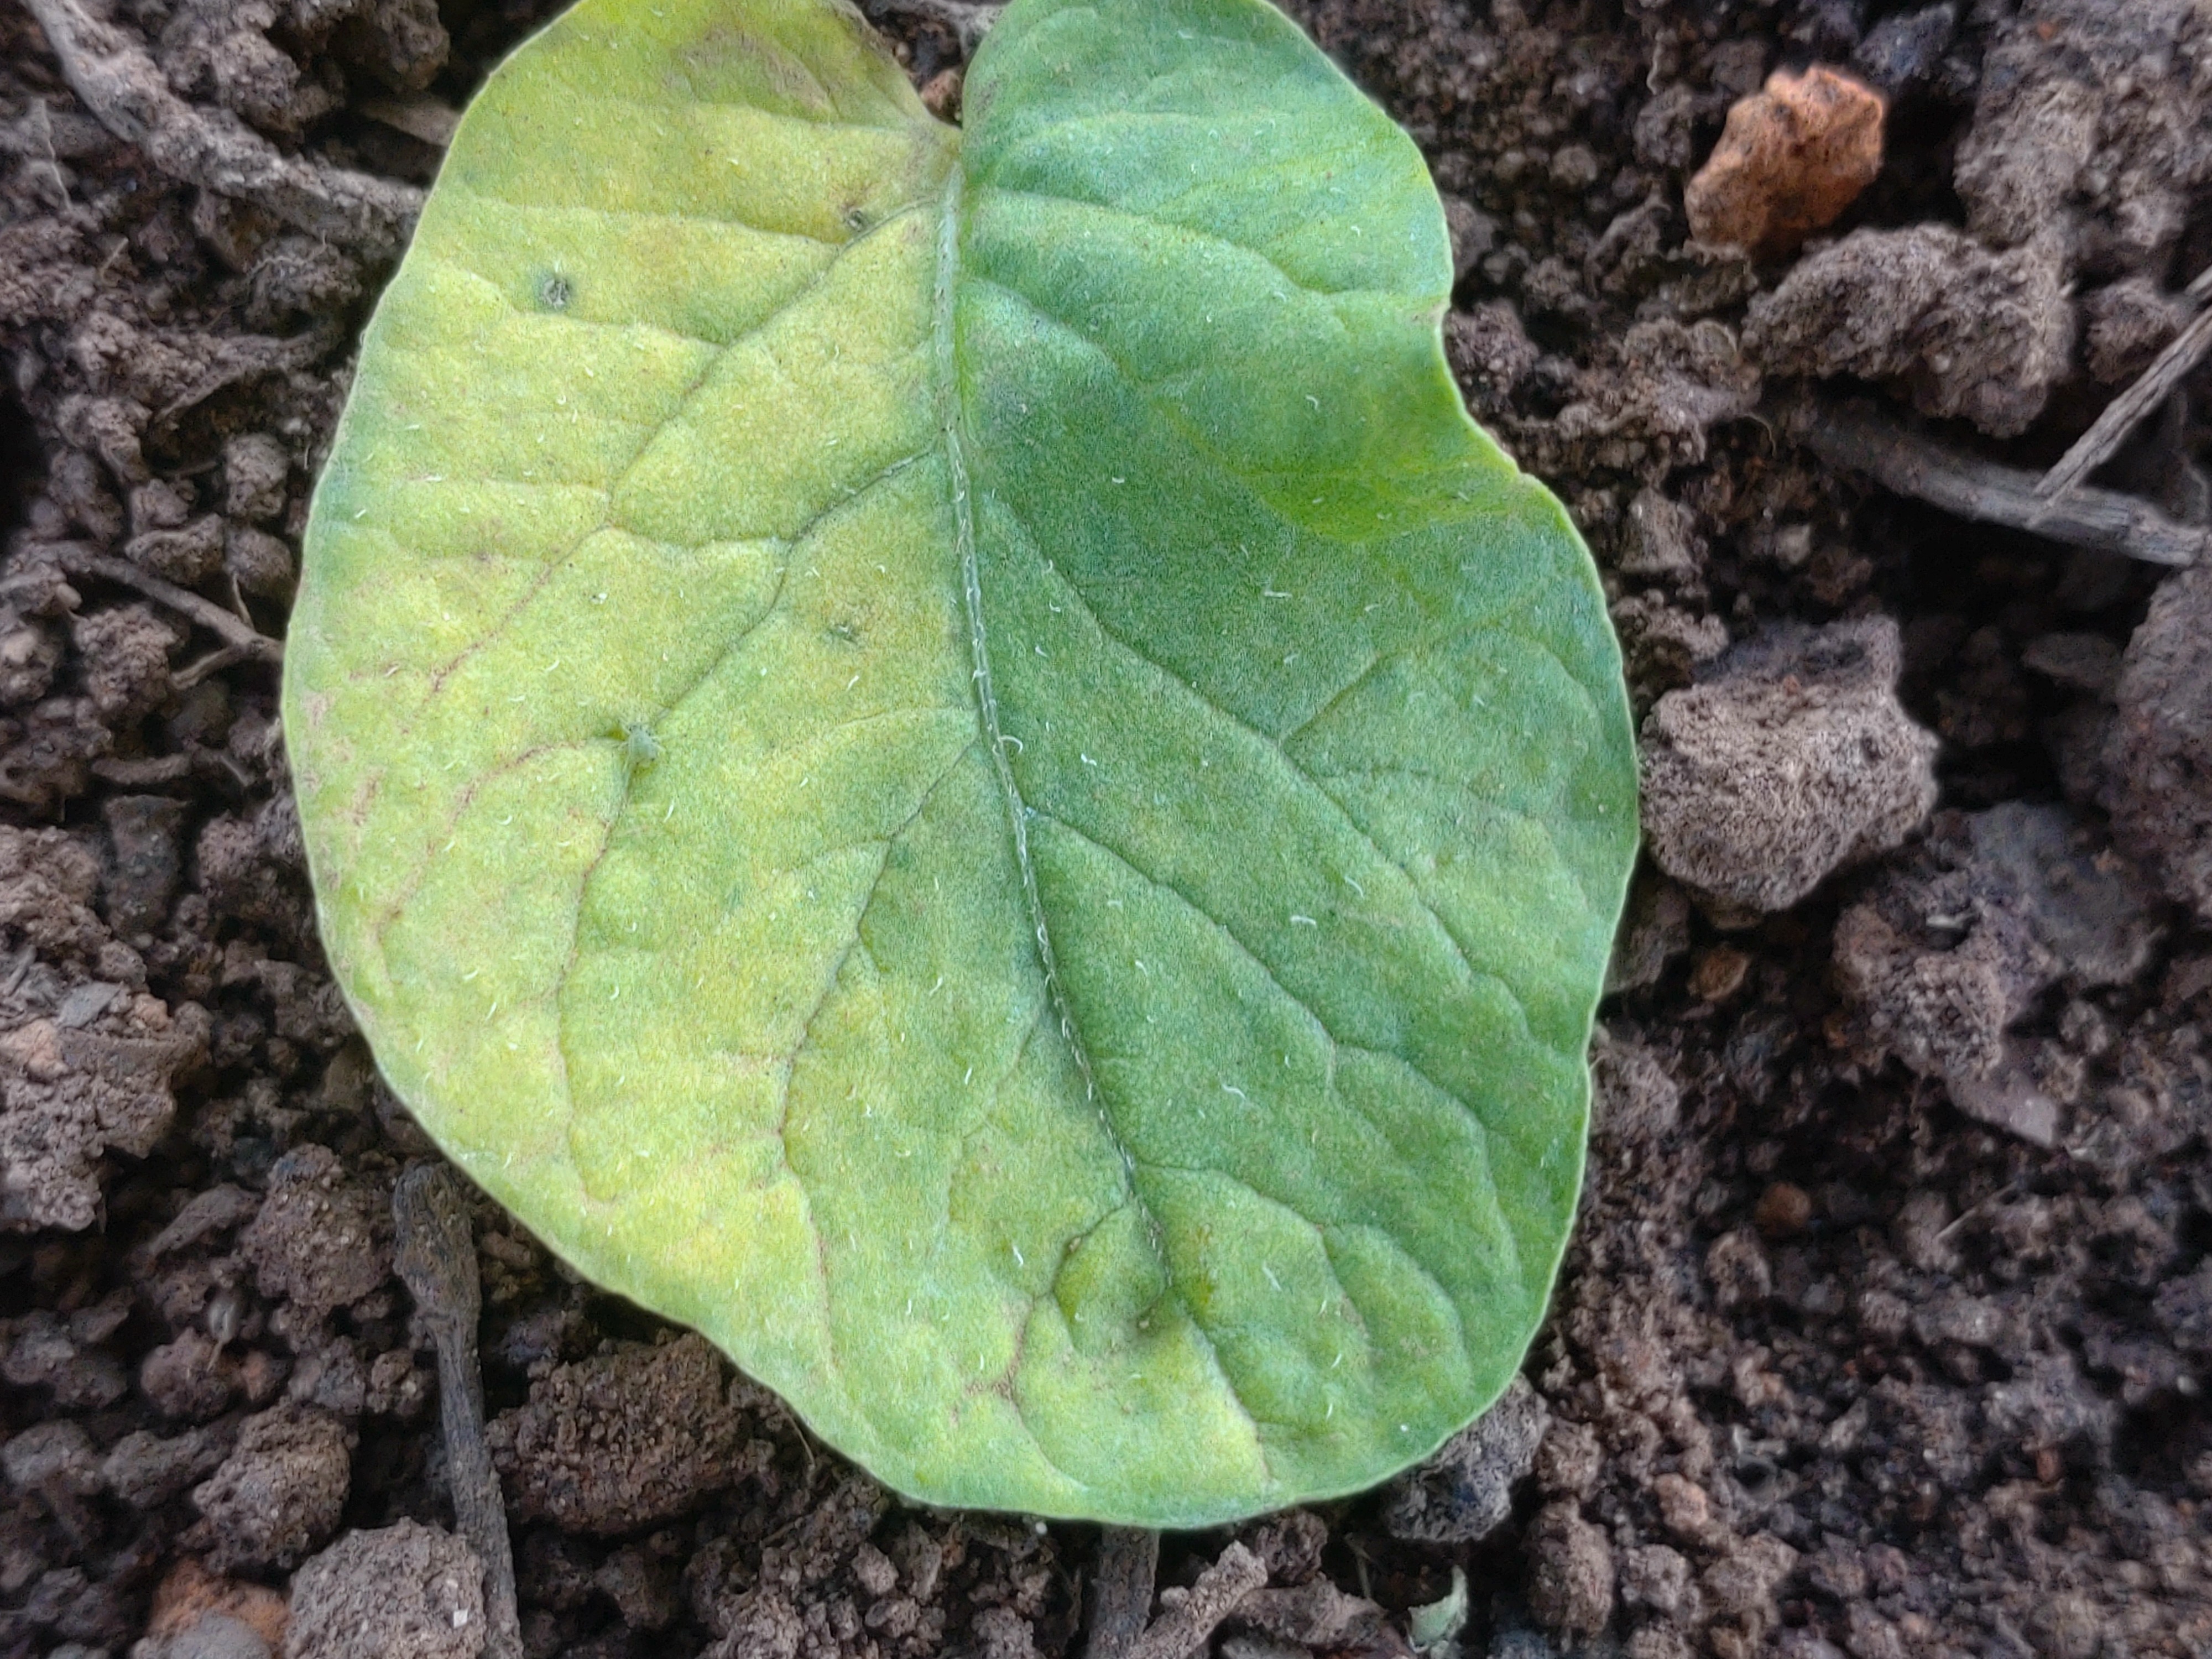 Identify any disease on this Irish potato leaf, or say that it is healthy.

late blight
